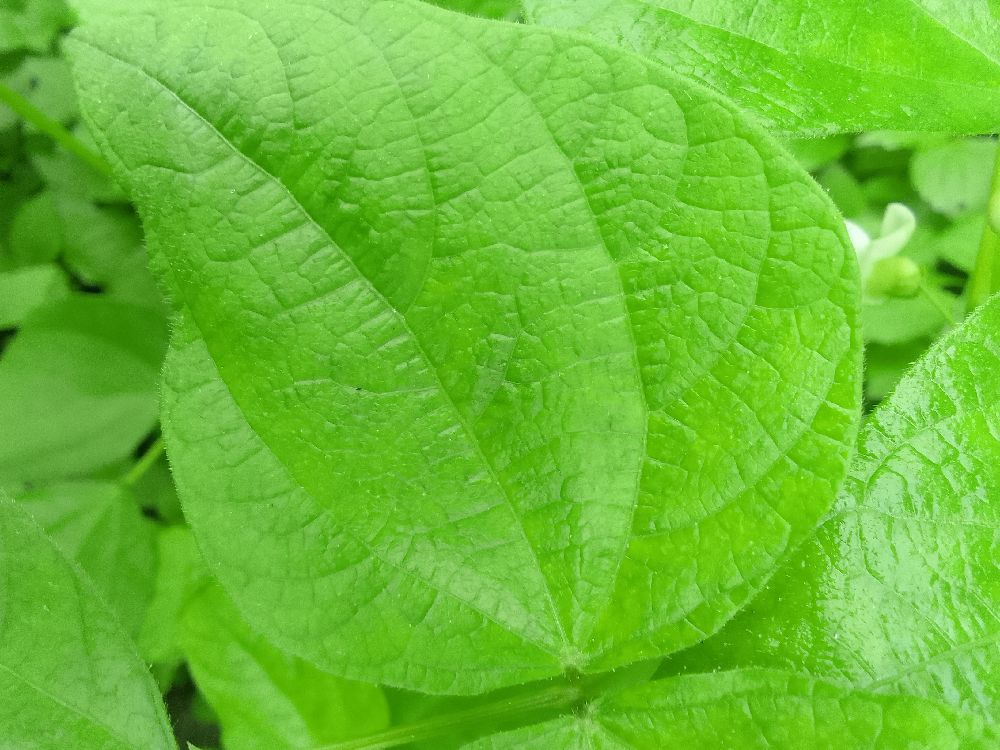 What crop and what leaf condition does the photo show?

common bean, healthy
